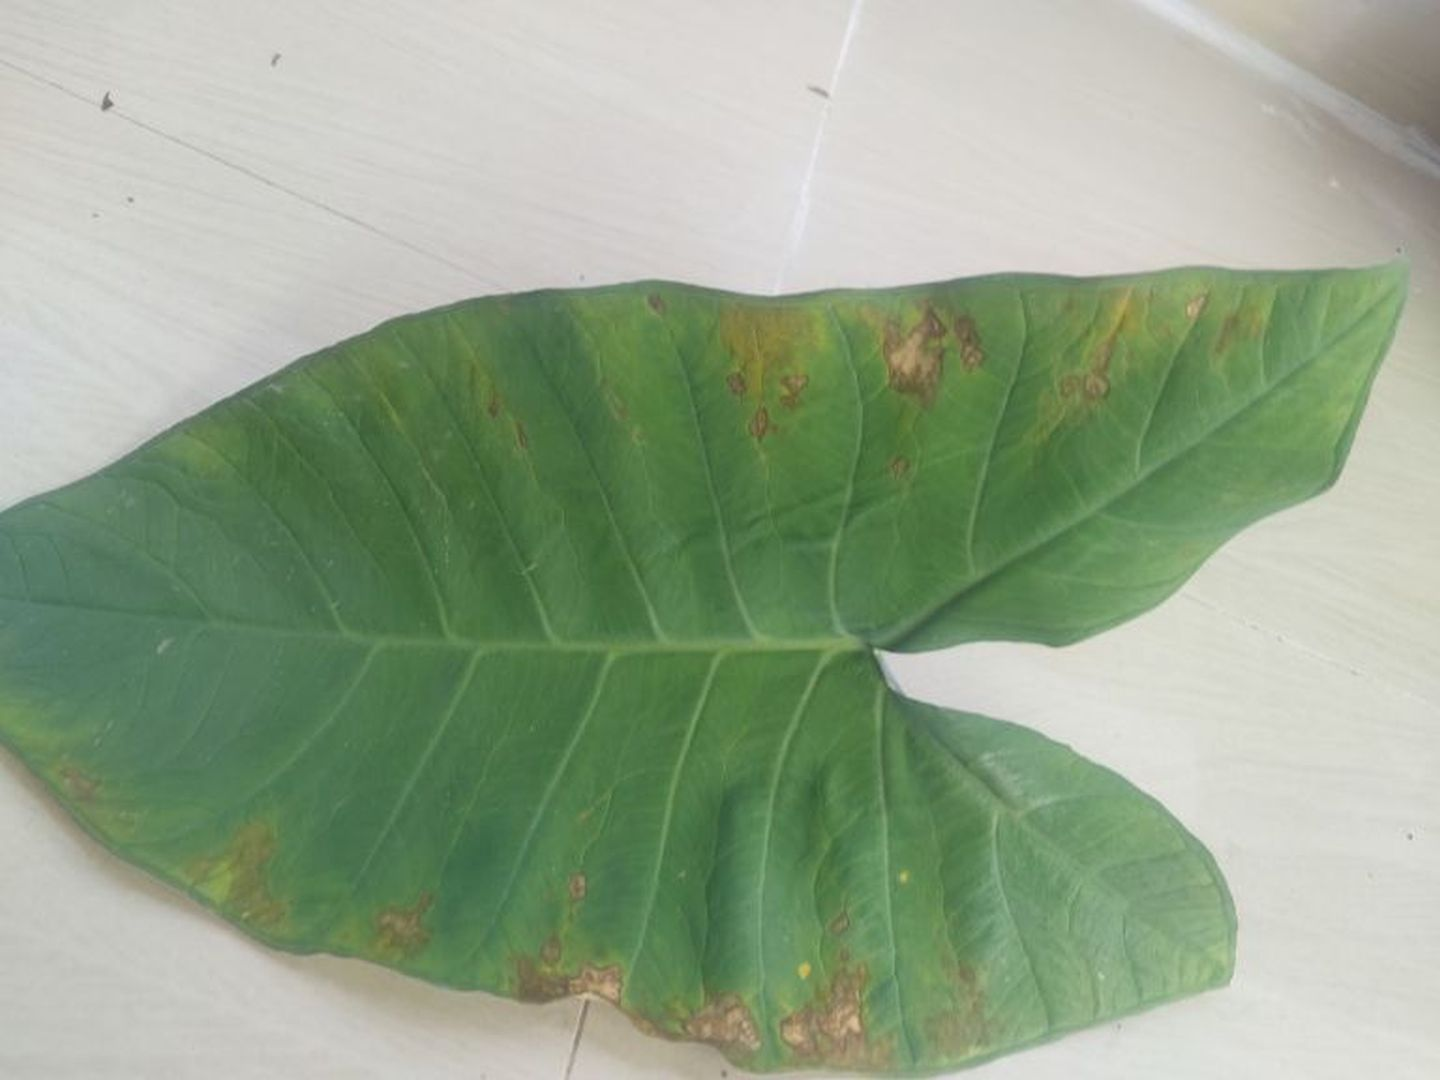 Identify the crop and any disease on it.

taro, leaf blight
